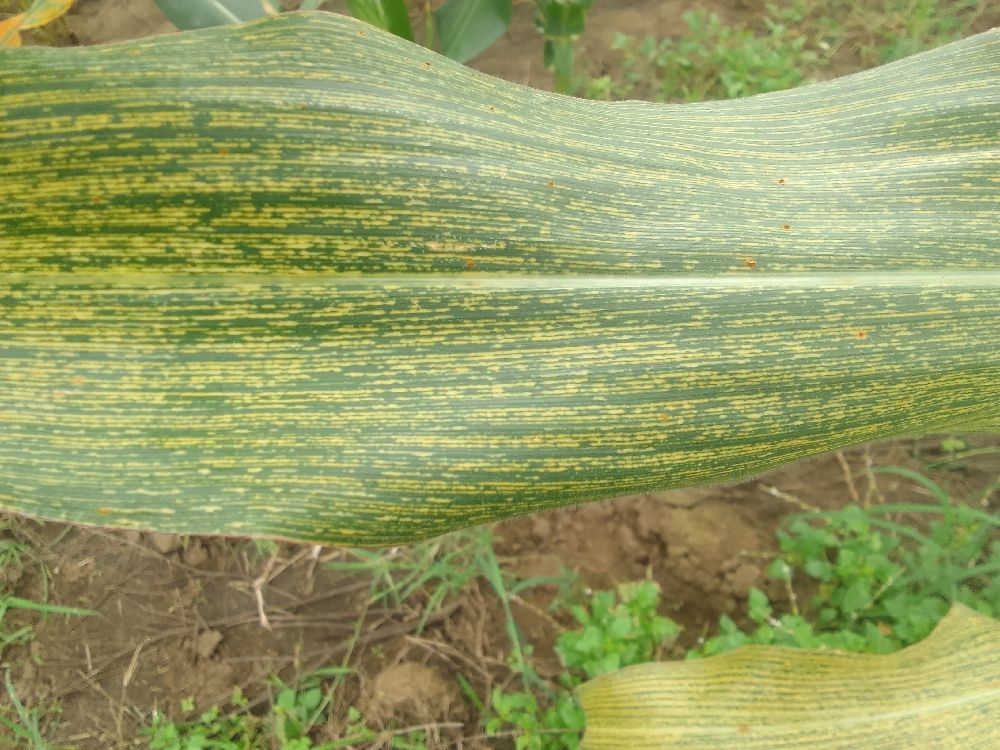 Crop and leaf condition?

maize, maize streak virus
